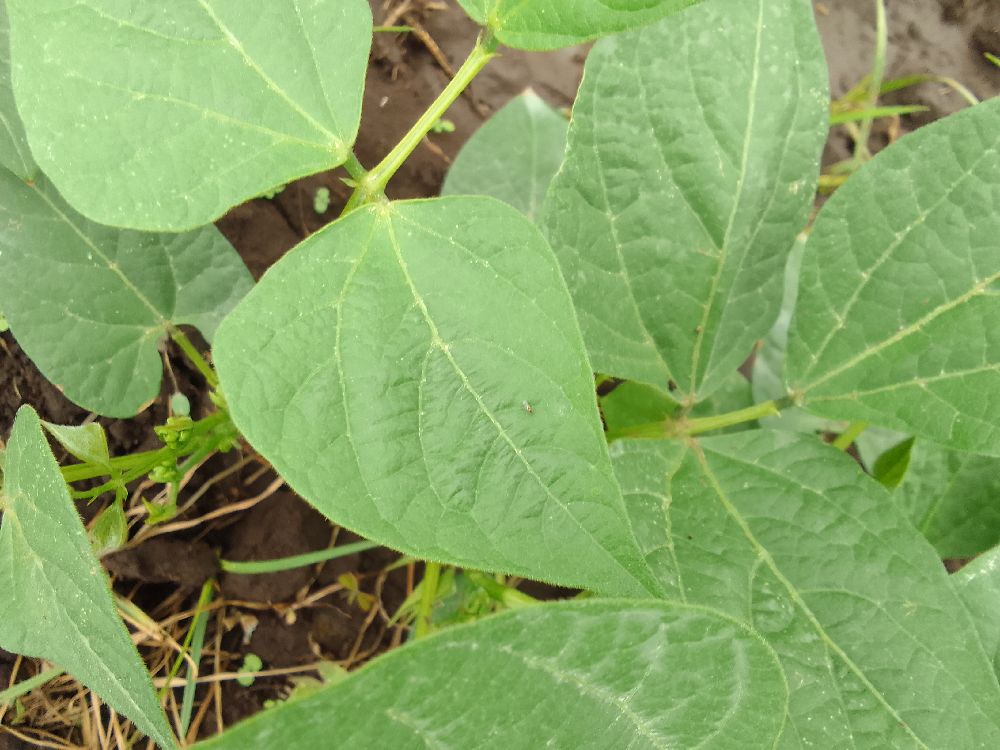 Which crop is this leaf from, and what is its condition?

common bean, healthy
